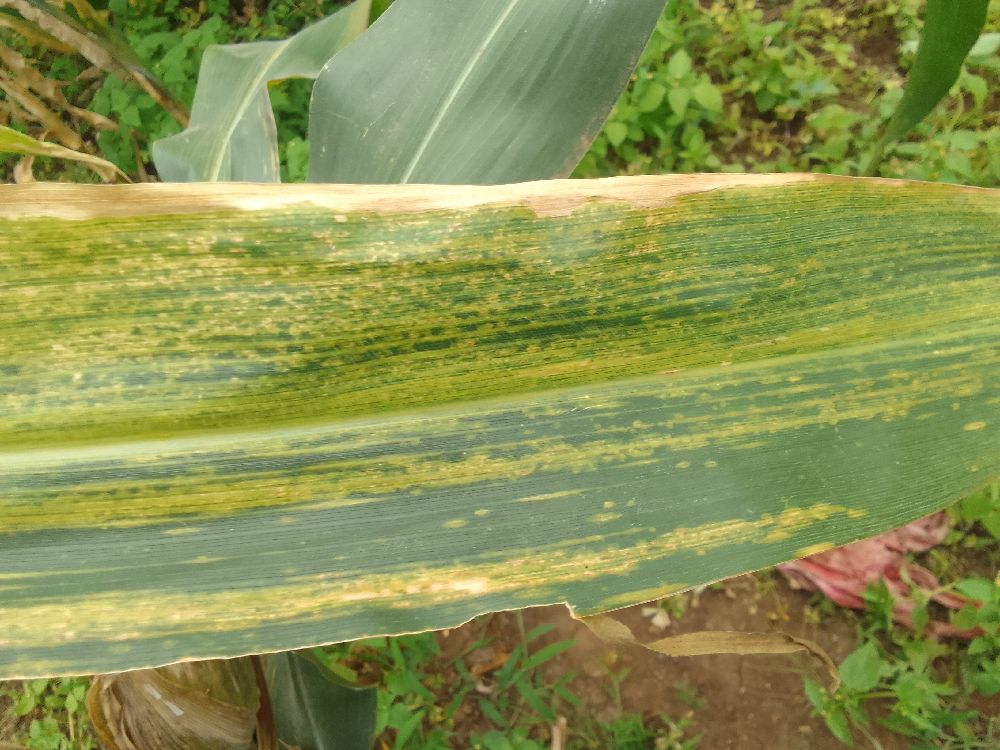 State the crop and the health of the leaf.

maize, maize lethal necrosis
